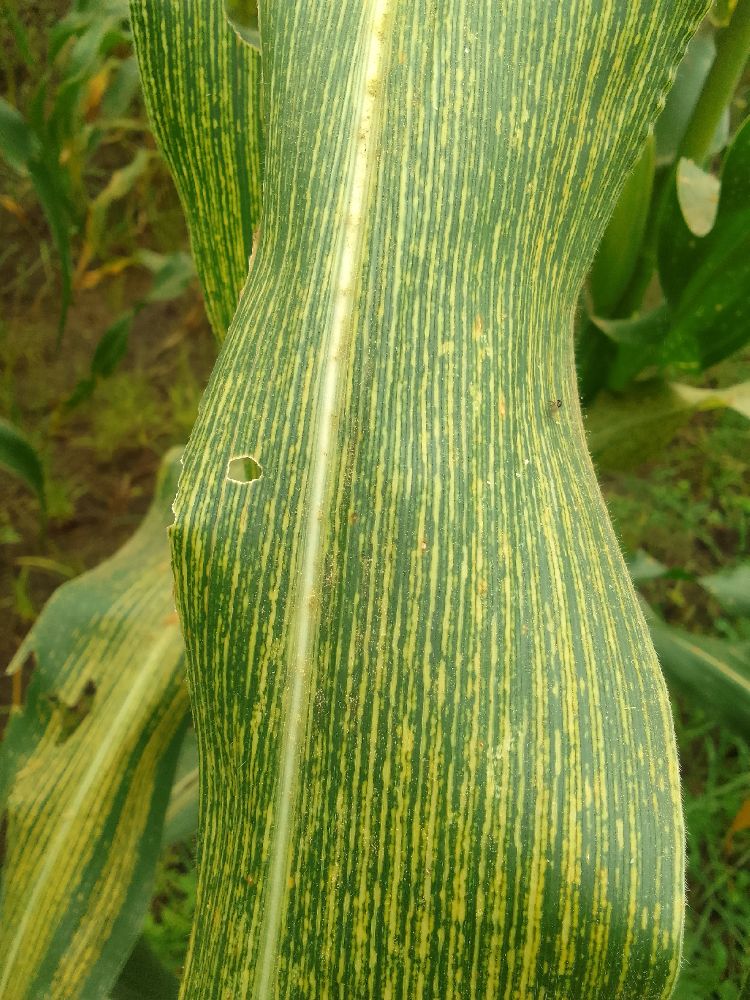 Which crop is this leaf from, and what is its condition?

maize, maize streak virus
